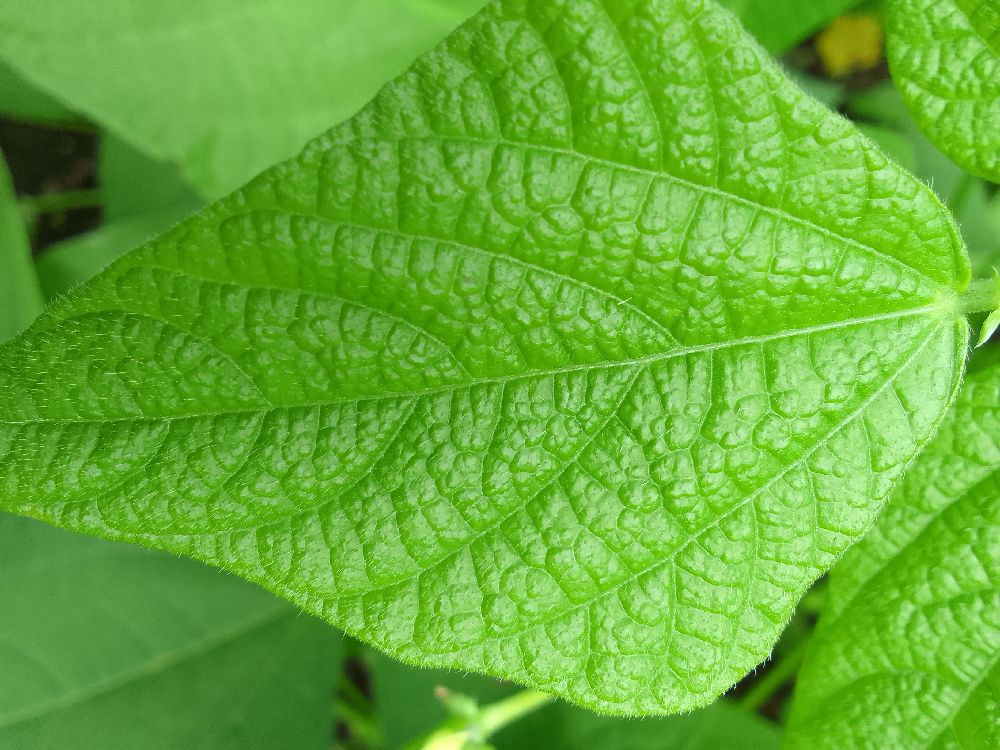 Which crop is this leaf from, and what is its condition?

common bean, healthy
